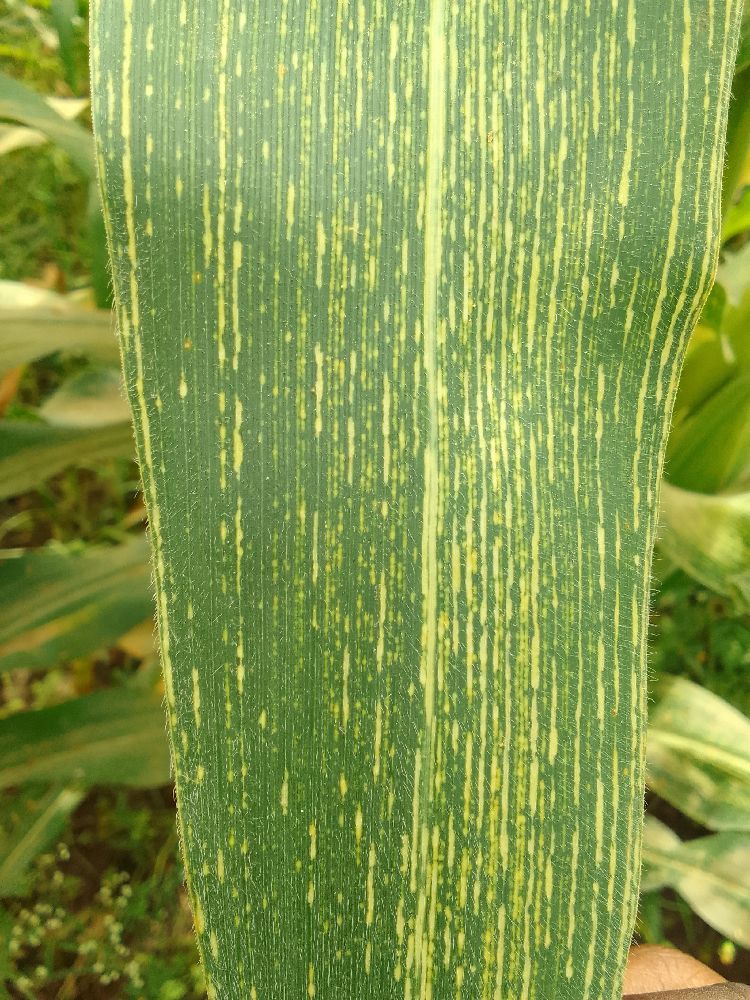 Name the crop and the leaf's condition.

maize, maize streak virus
